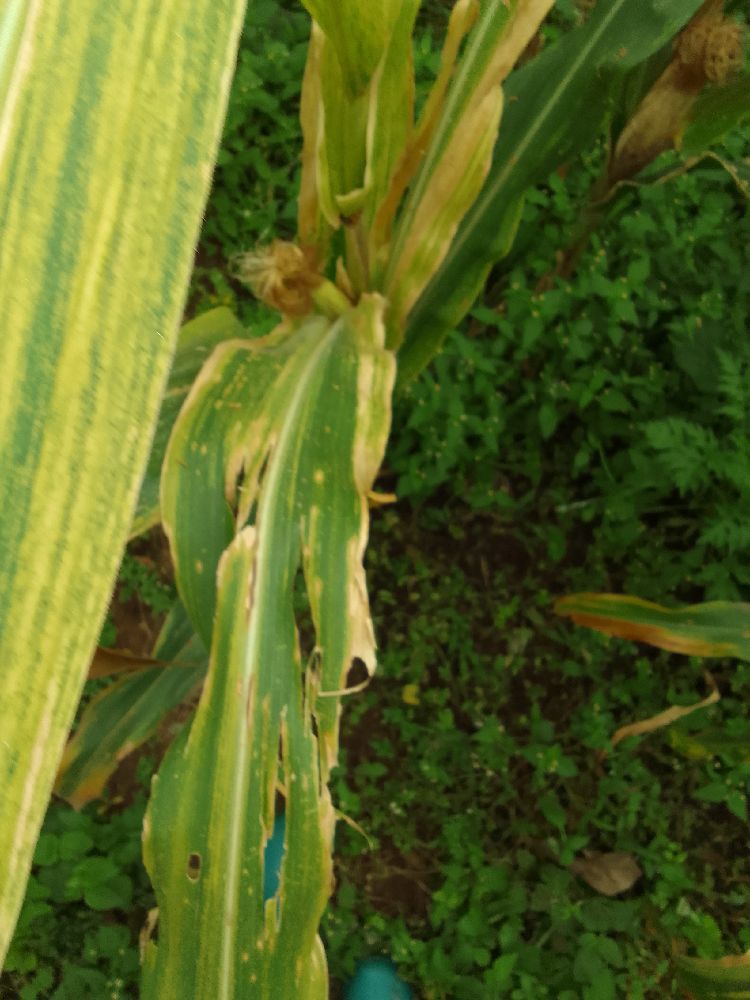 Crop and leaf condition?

maize, maize lethal necrosis
